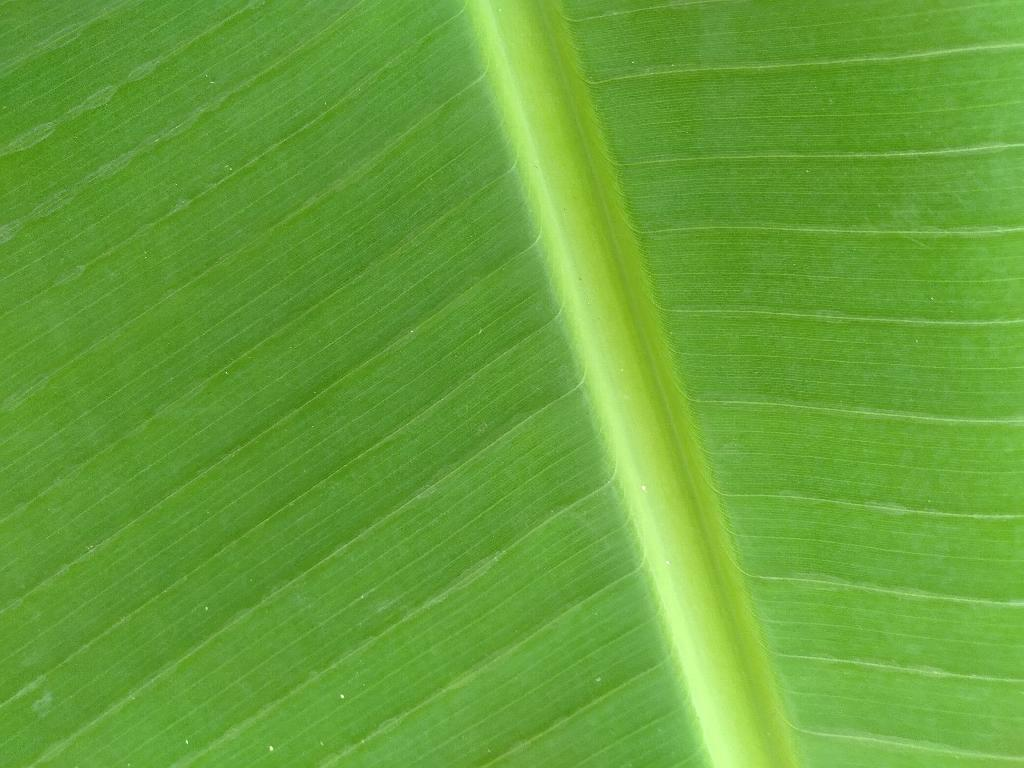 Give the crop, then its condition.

banana, healthy
